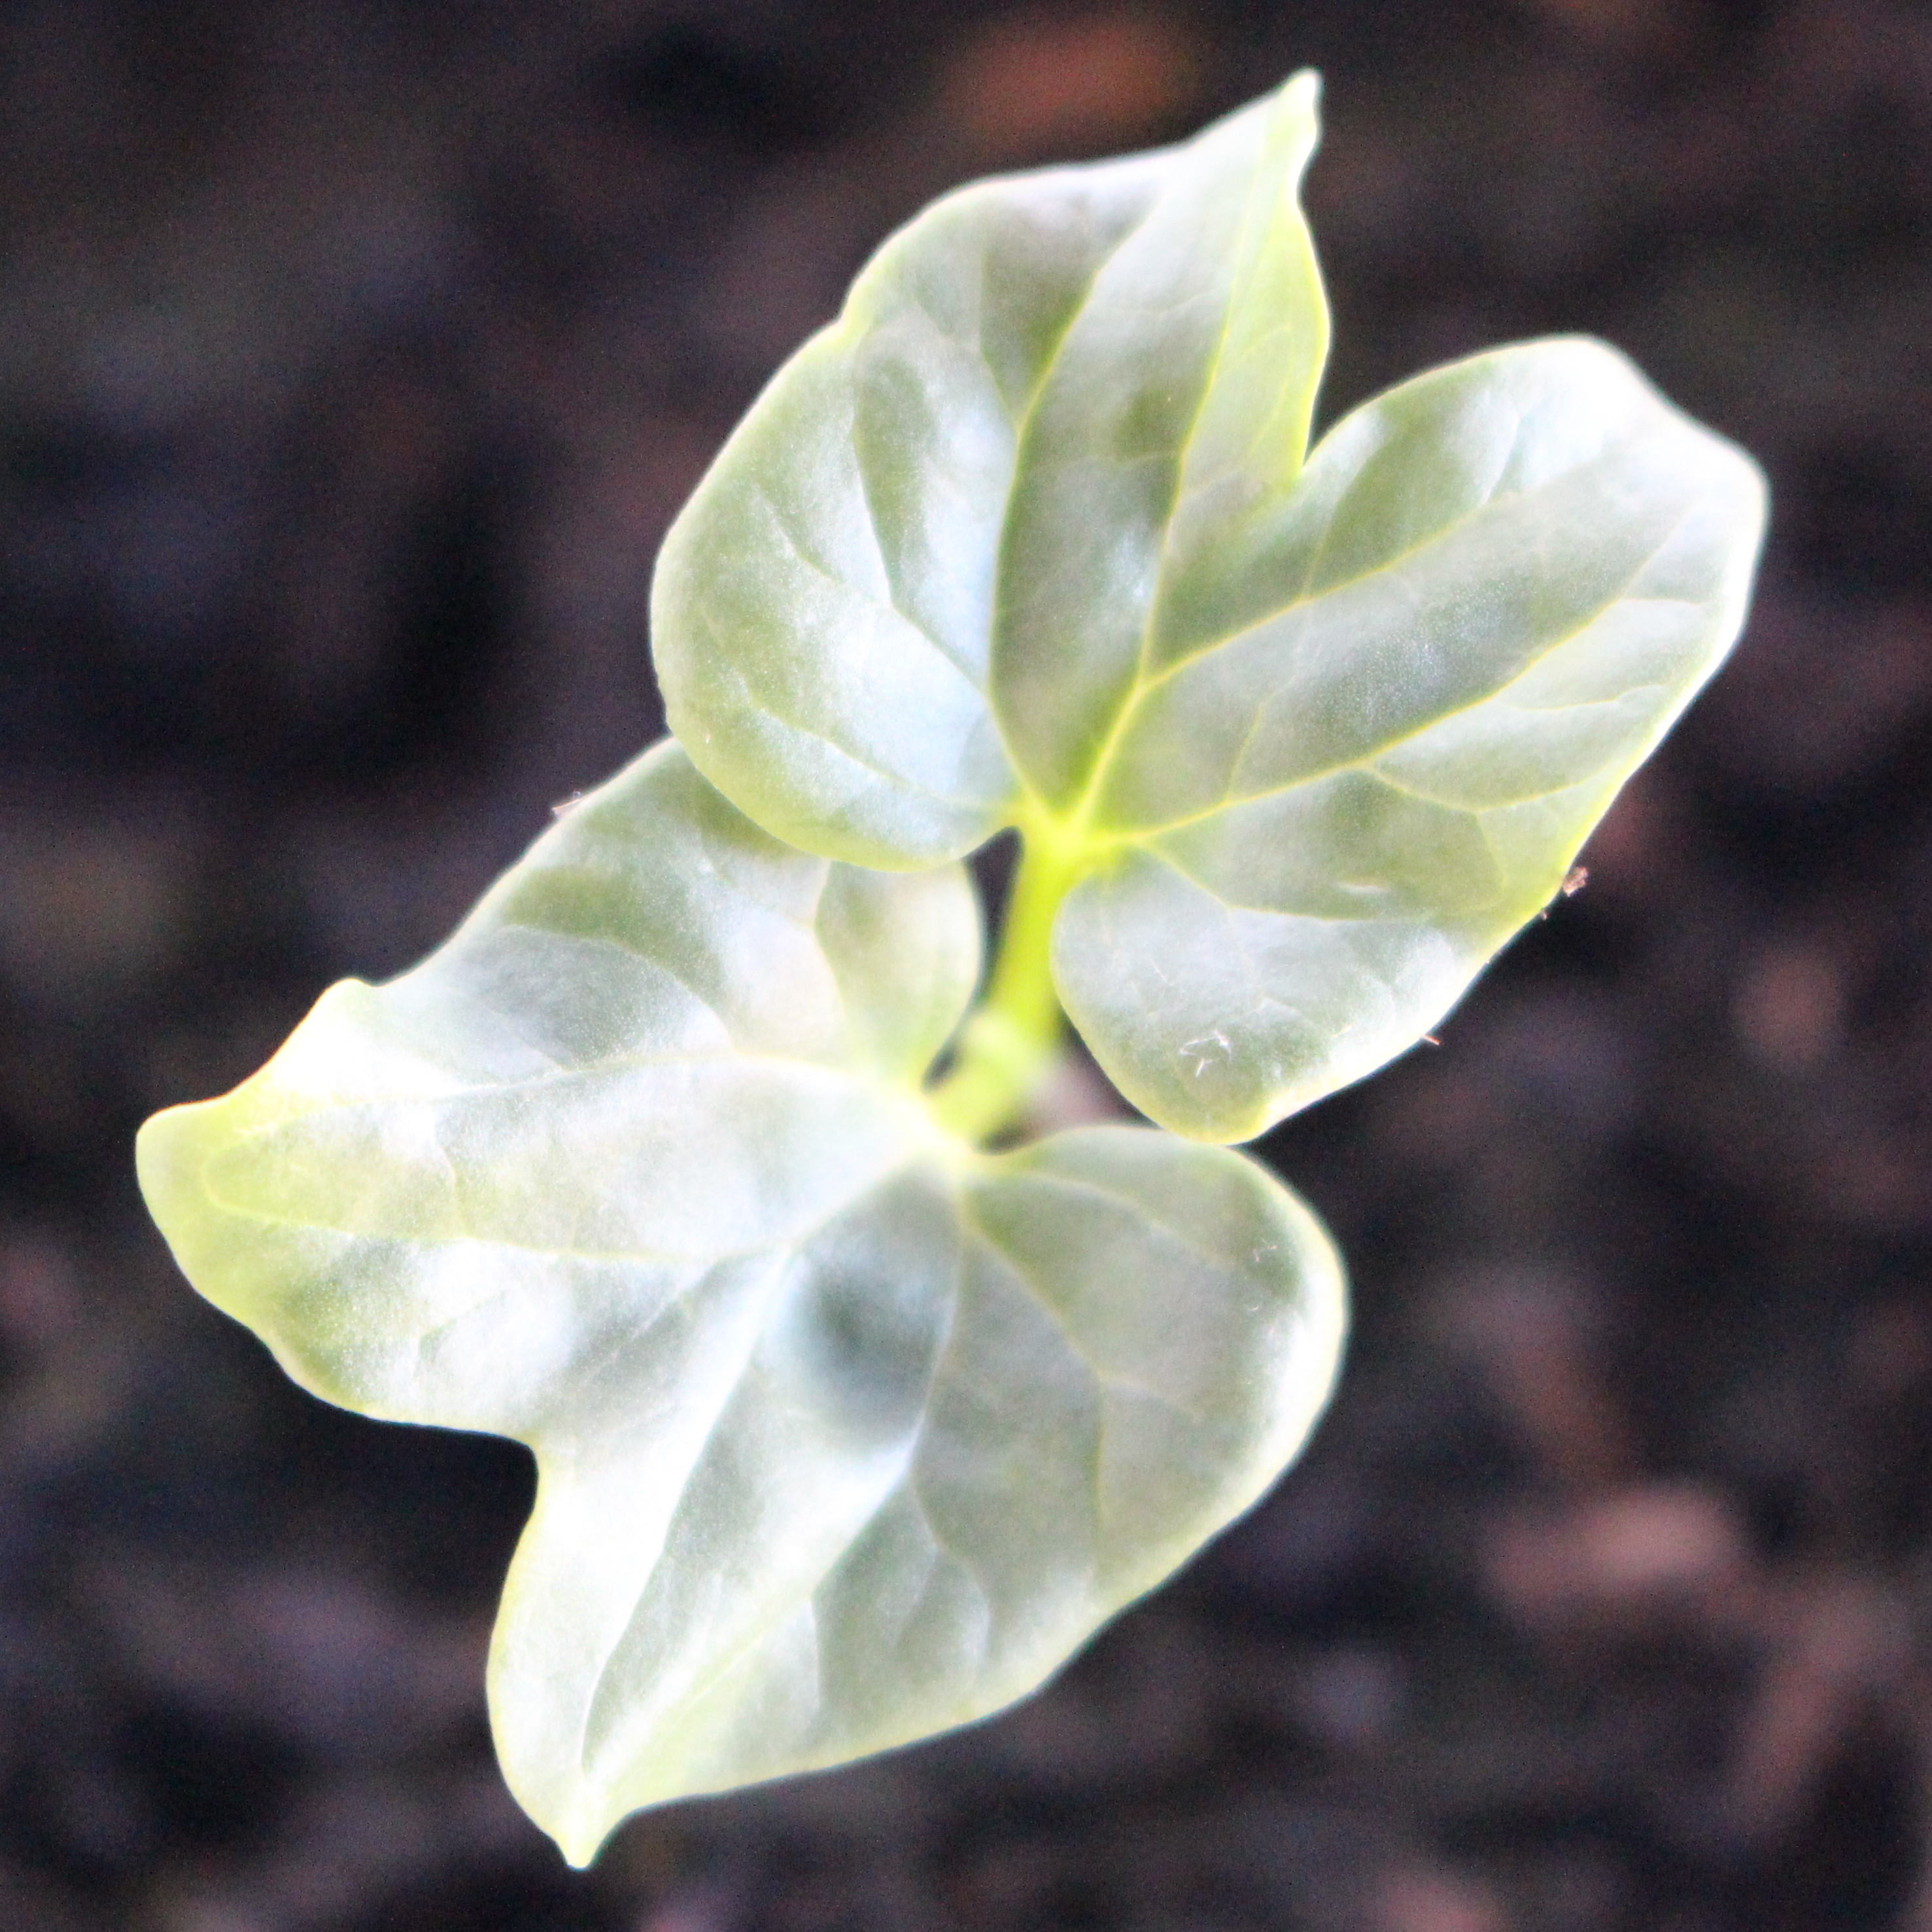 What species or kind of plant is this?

Convolvulus arvensis
